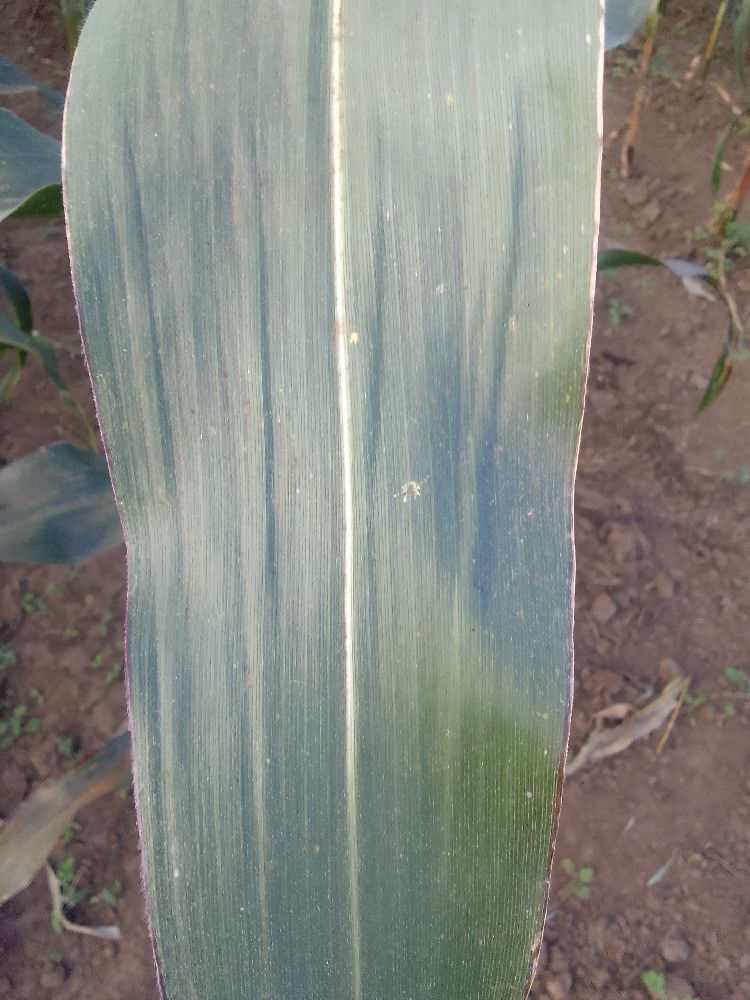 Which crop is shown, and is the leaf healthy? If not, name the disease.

maize, healthy
